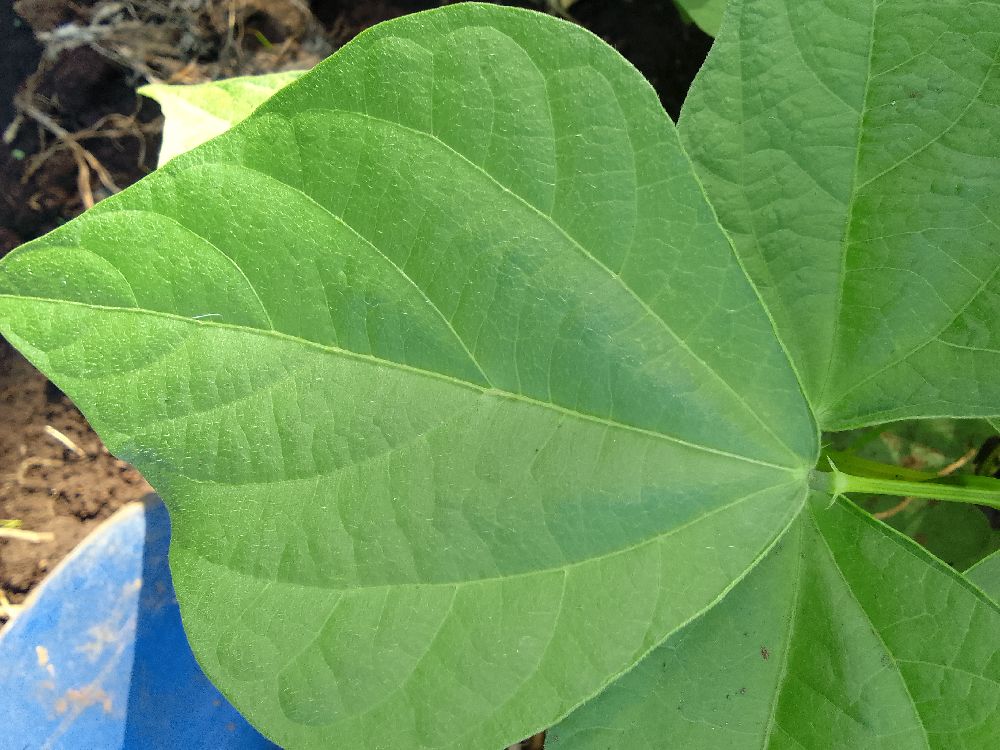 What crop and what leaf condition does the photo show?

common bean, healthy
